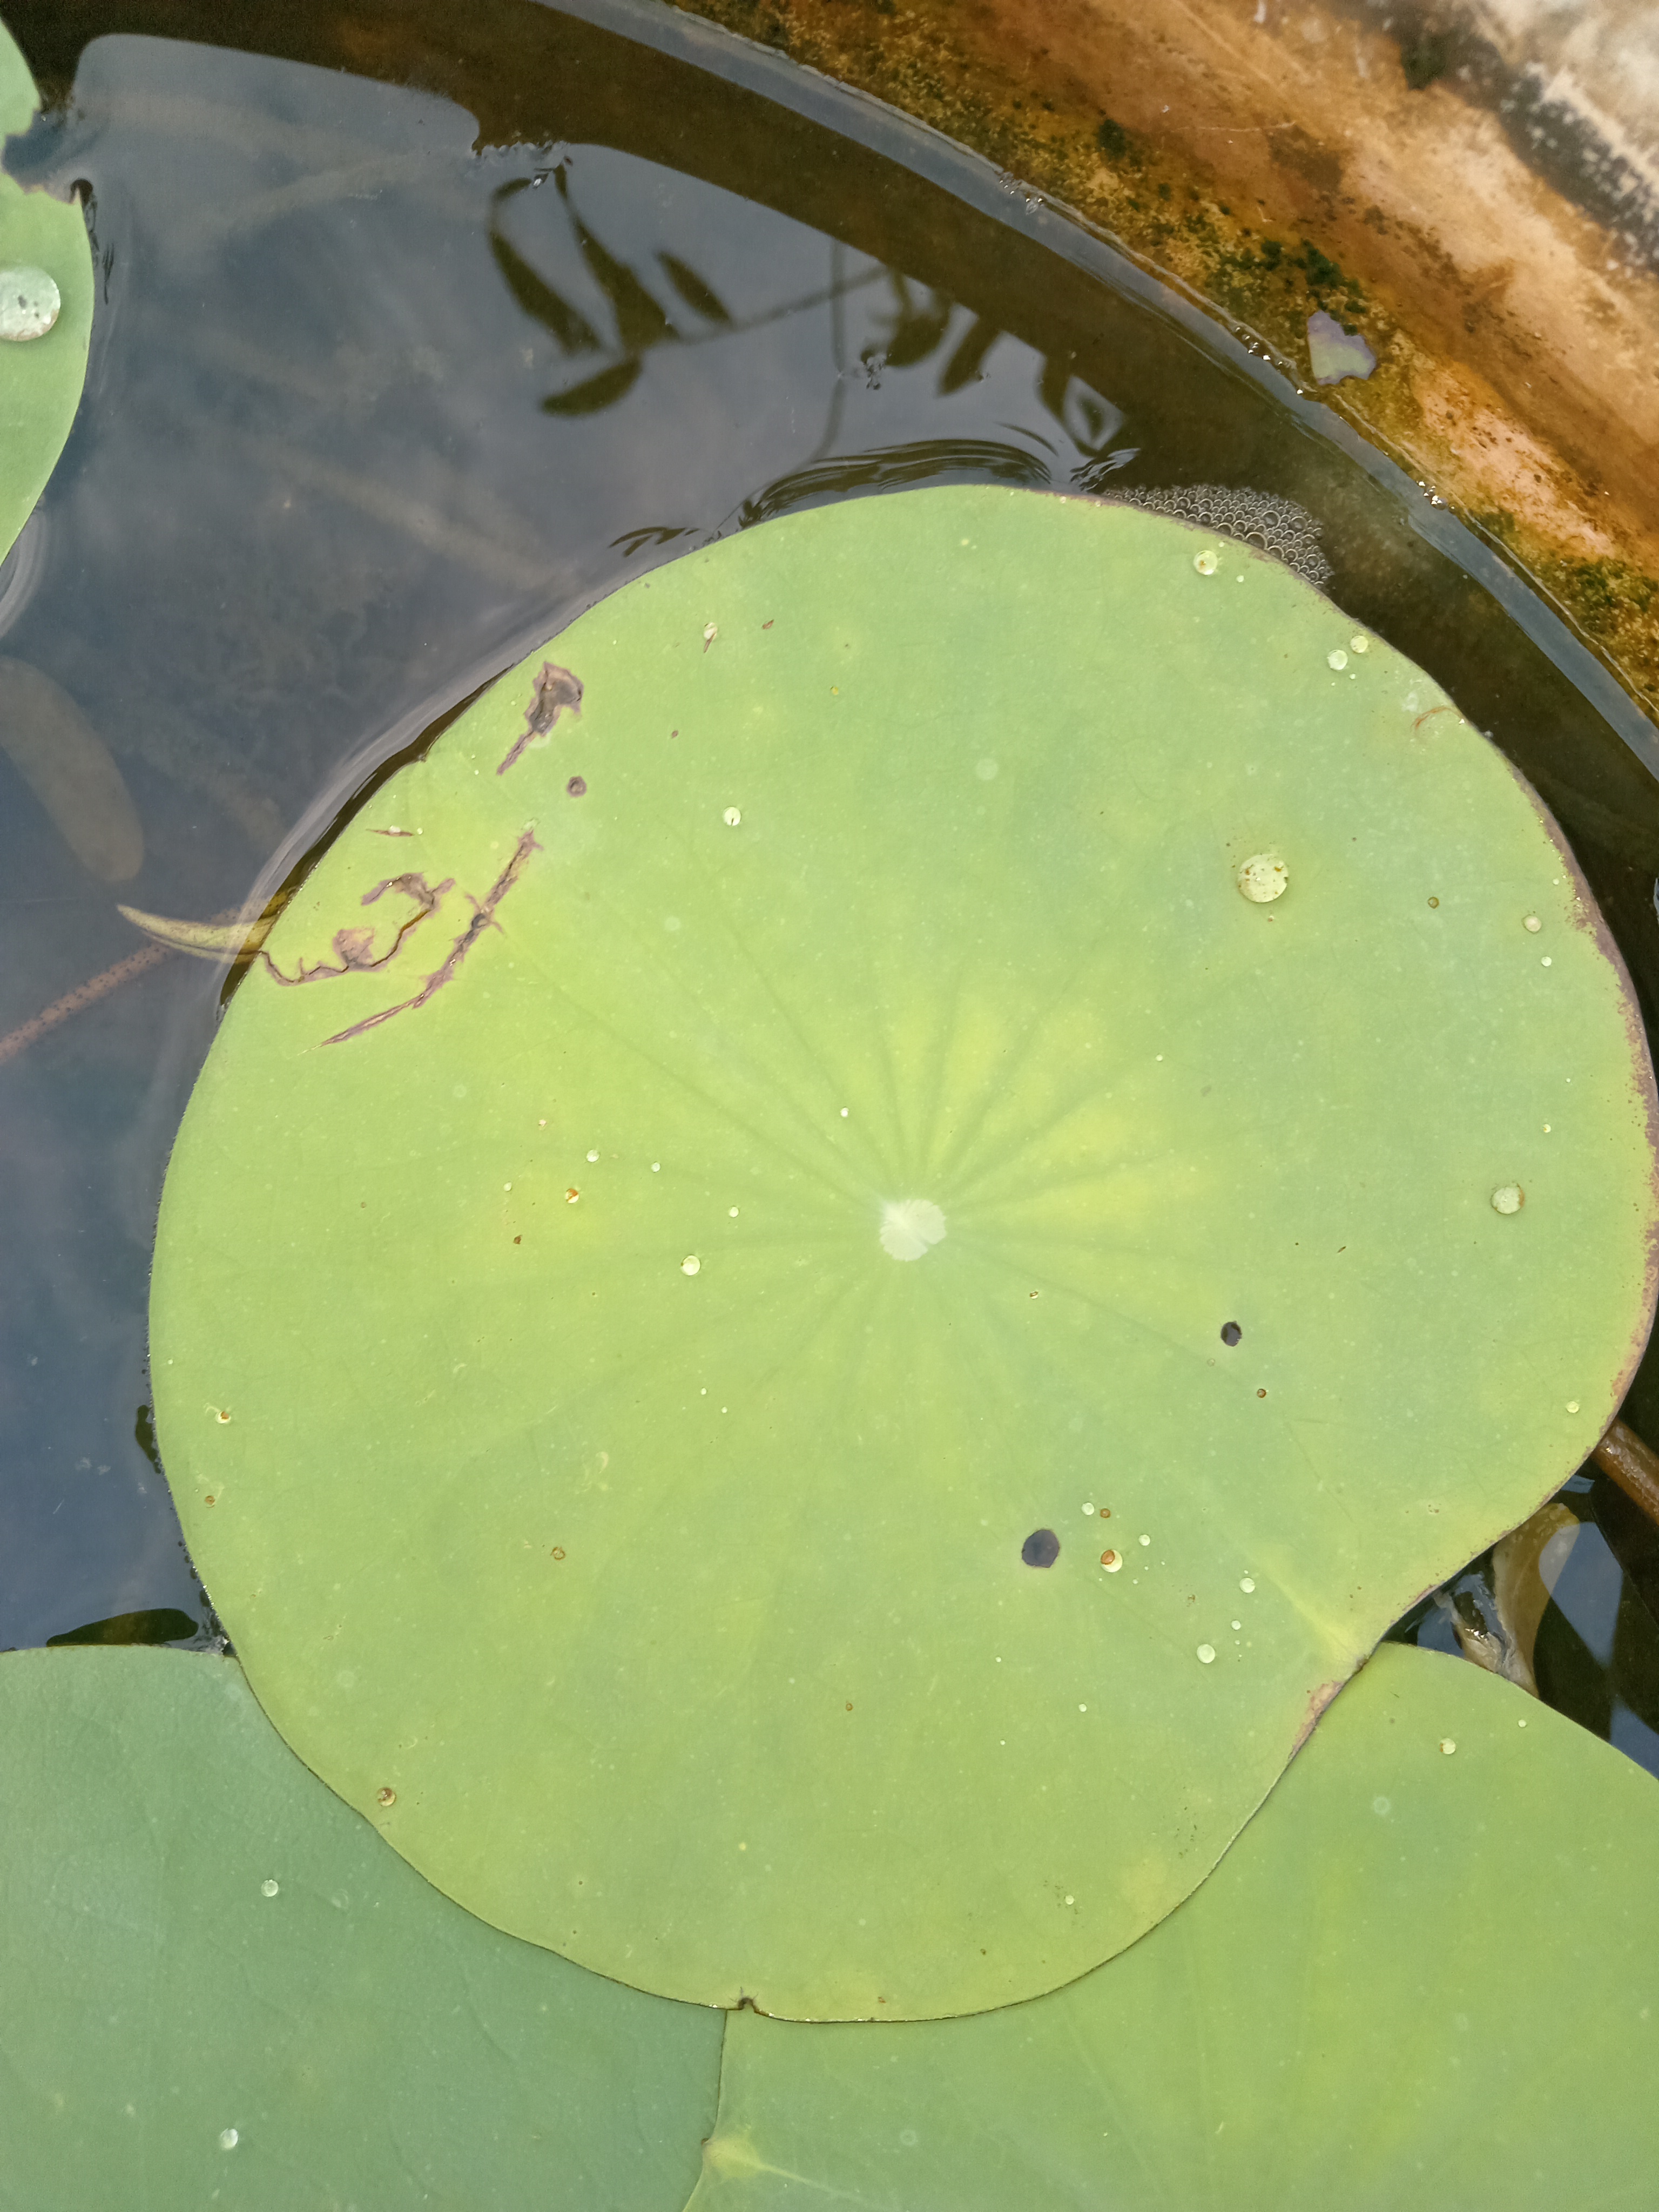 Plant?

lotus
